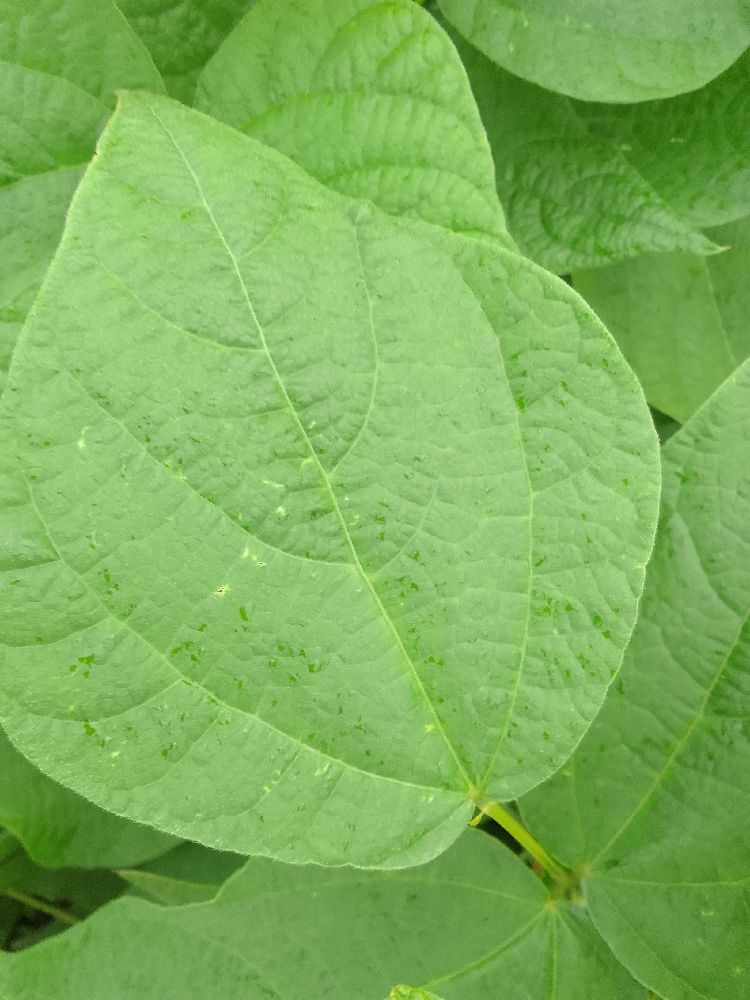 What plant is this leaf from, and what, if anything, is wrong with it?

common bean, healthy
